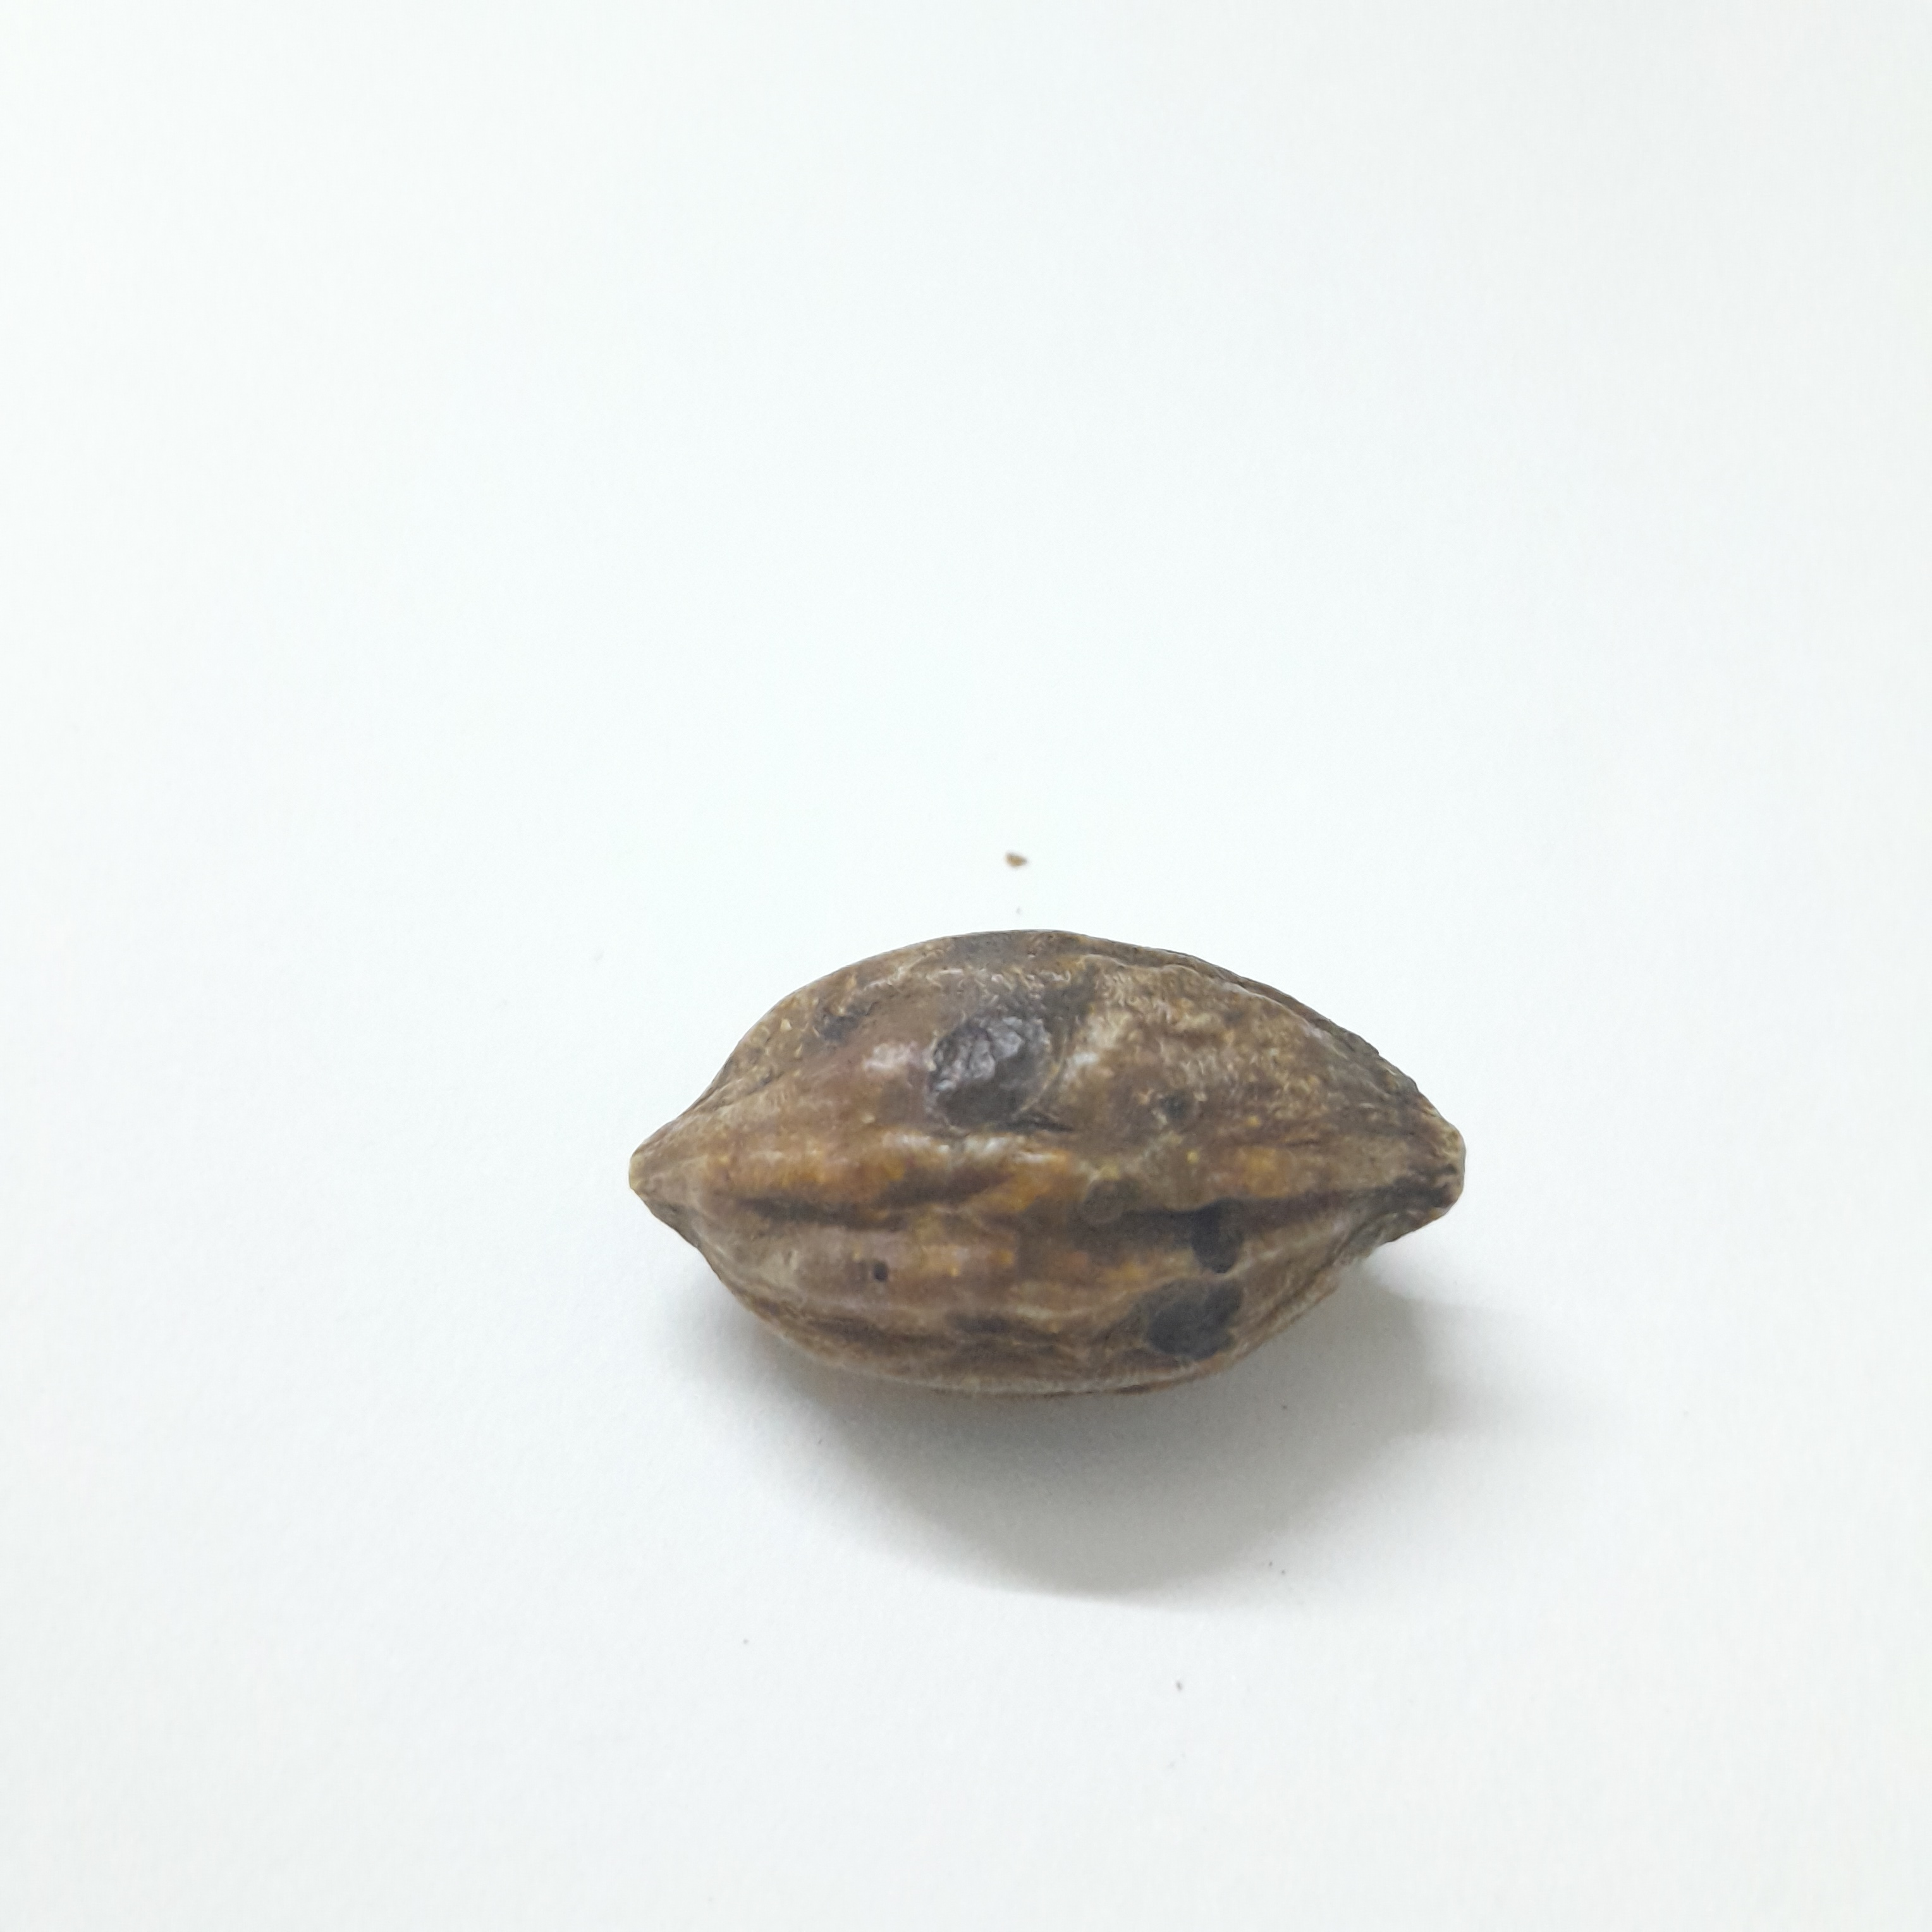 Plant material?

hirdaa
